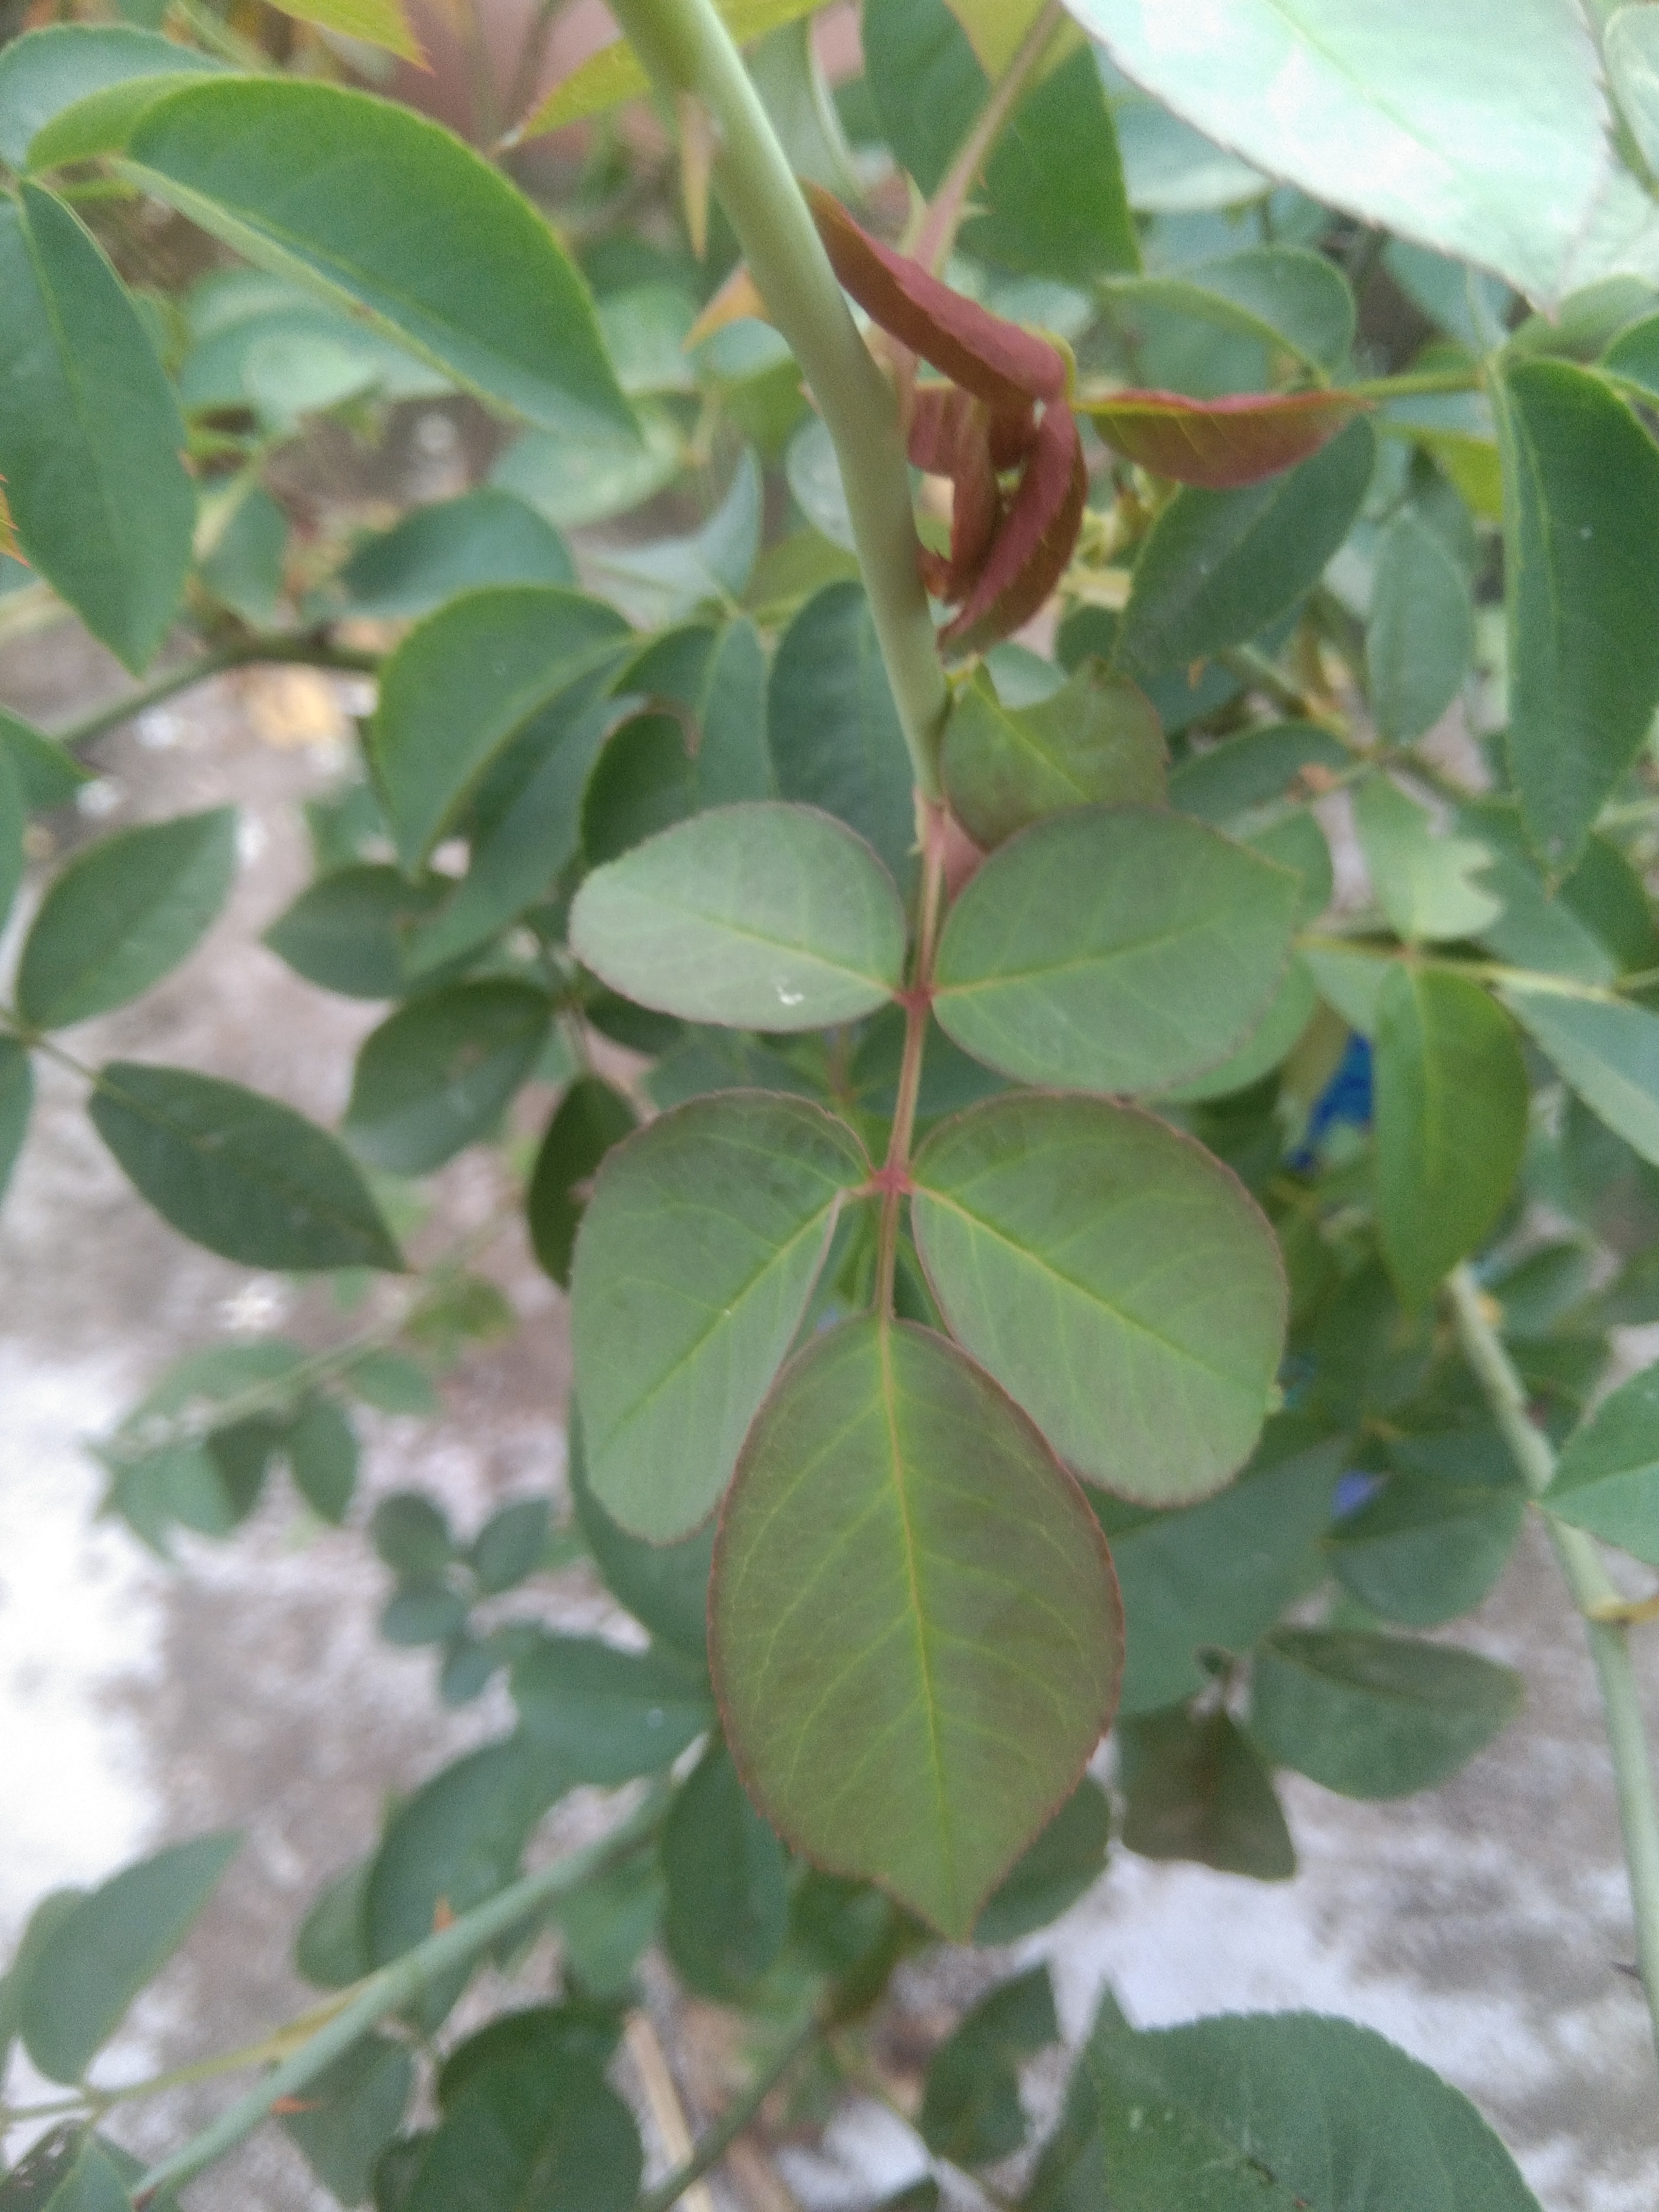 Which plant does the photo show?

rose
